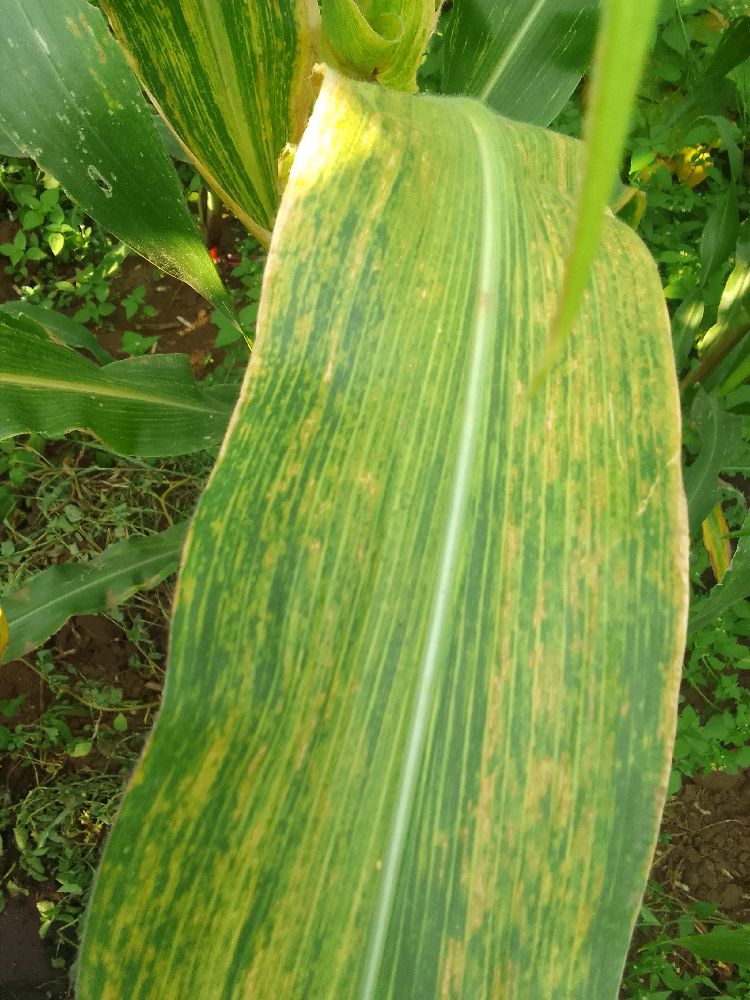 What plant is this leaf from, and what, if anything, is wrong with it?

maize, maize lethal necrosis
